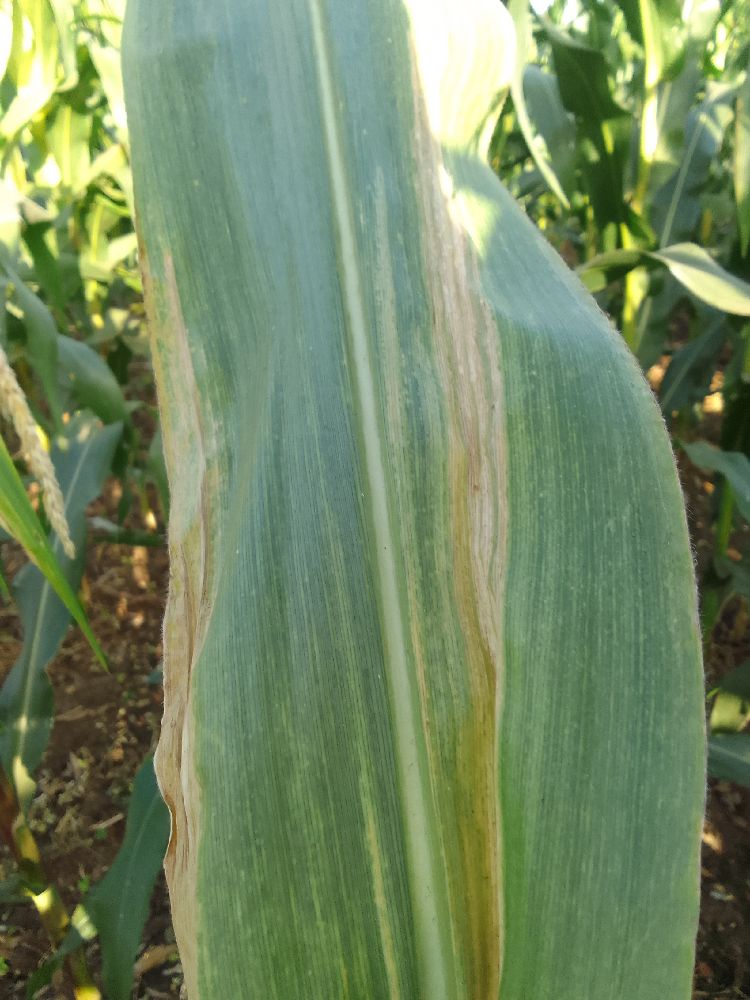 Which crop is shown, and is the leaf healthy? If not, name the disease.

maize, maize lethal necrosis
